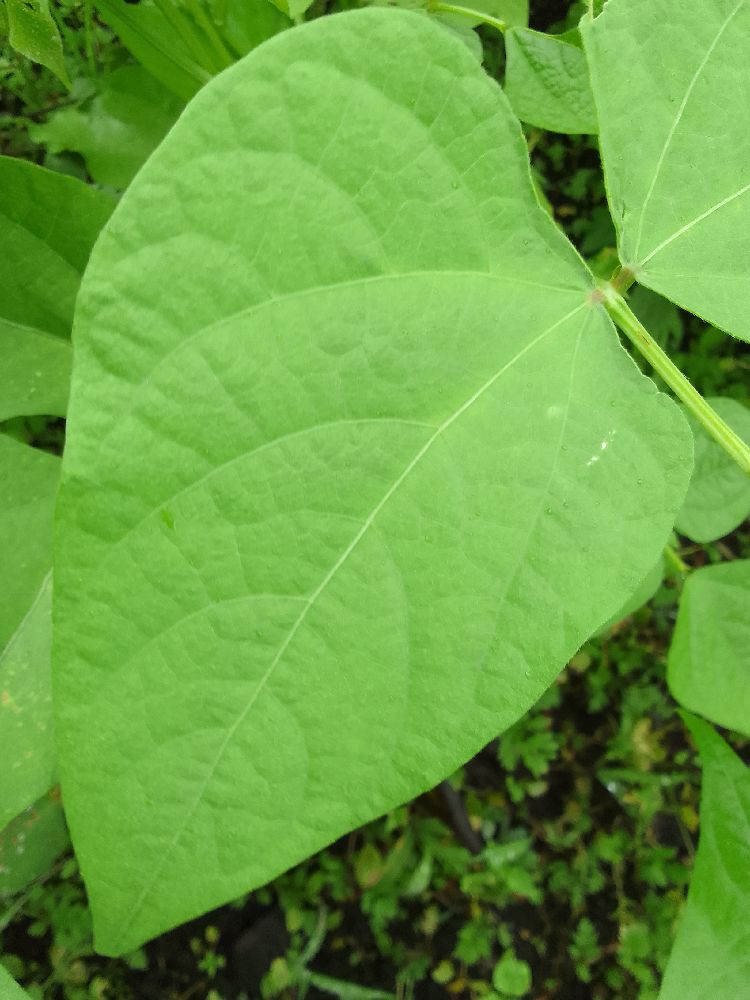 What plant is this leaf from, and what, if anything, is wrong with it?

common bean, healthy
